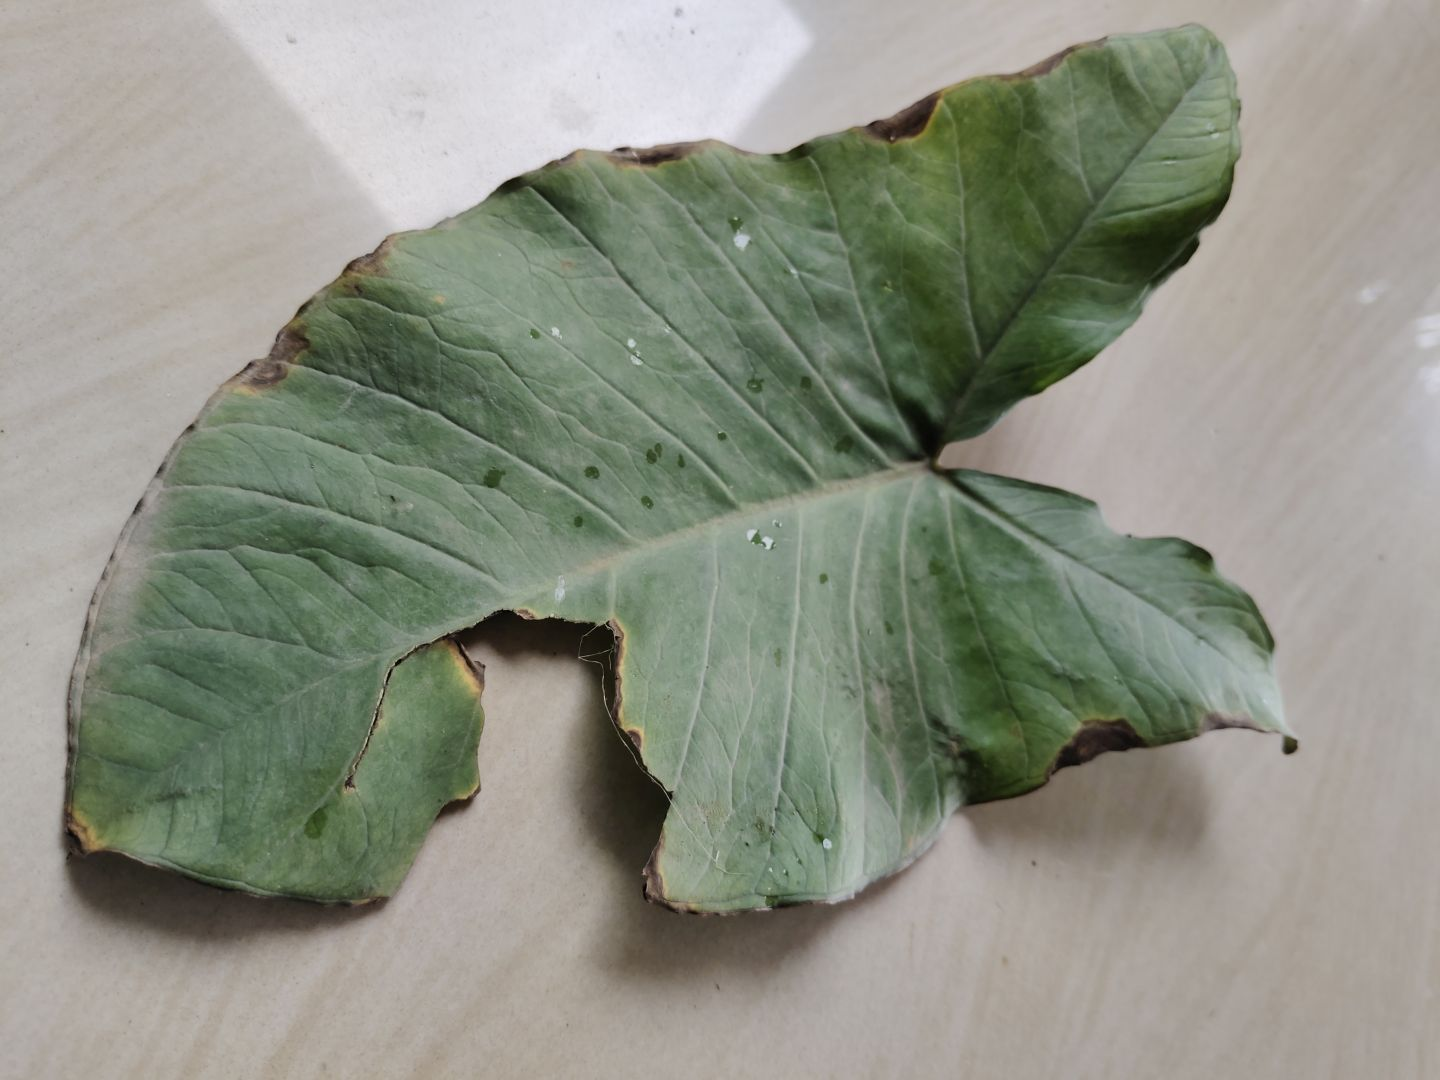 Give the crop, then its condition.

taro, leaf blight
